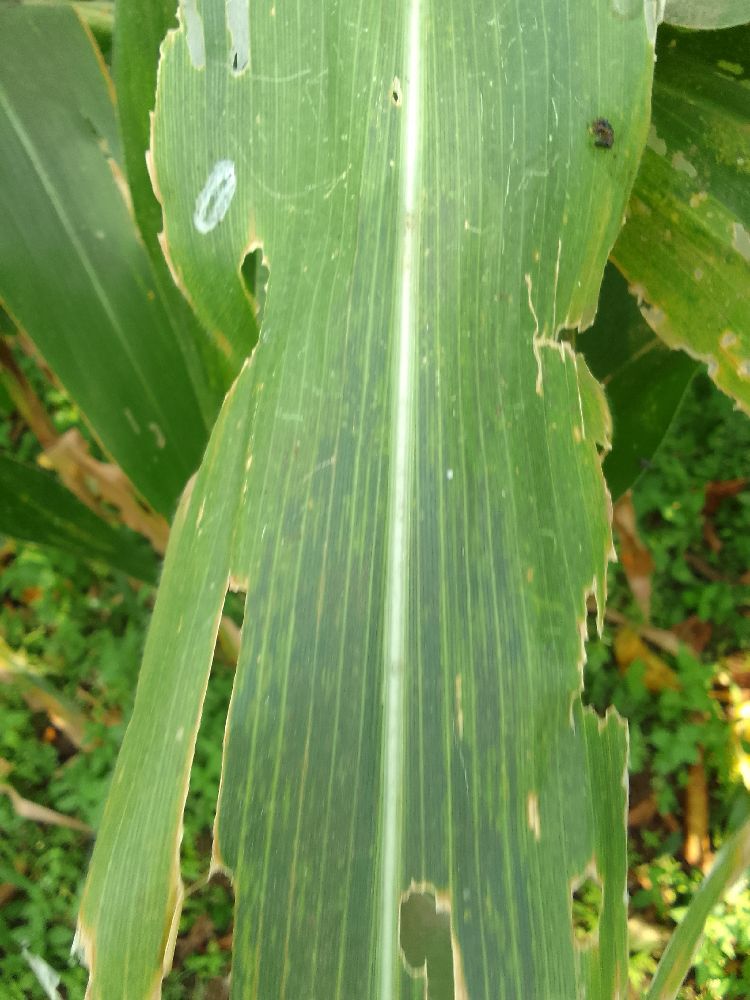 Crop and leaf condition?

maize, maize lethal necrosis
